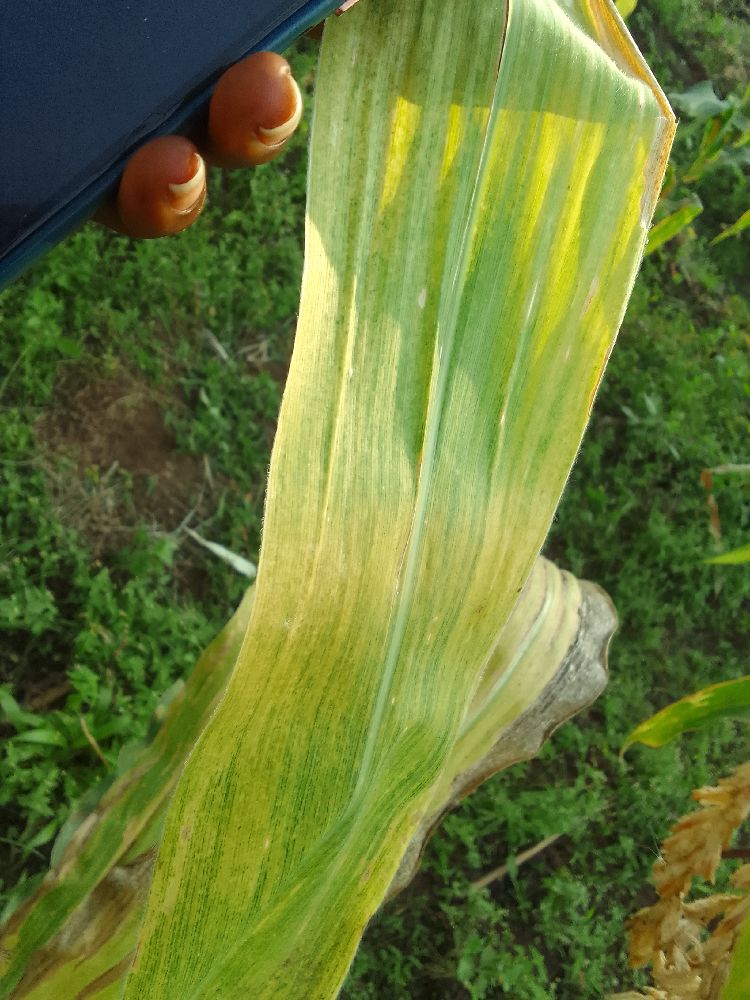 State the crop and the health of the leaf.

maize, maize lethal necrosis
